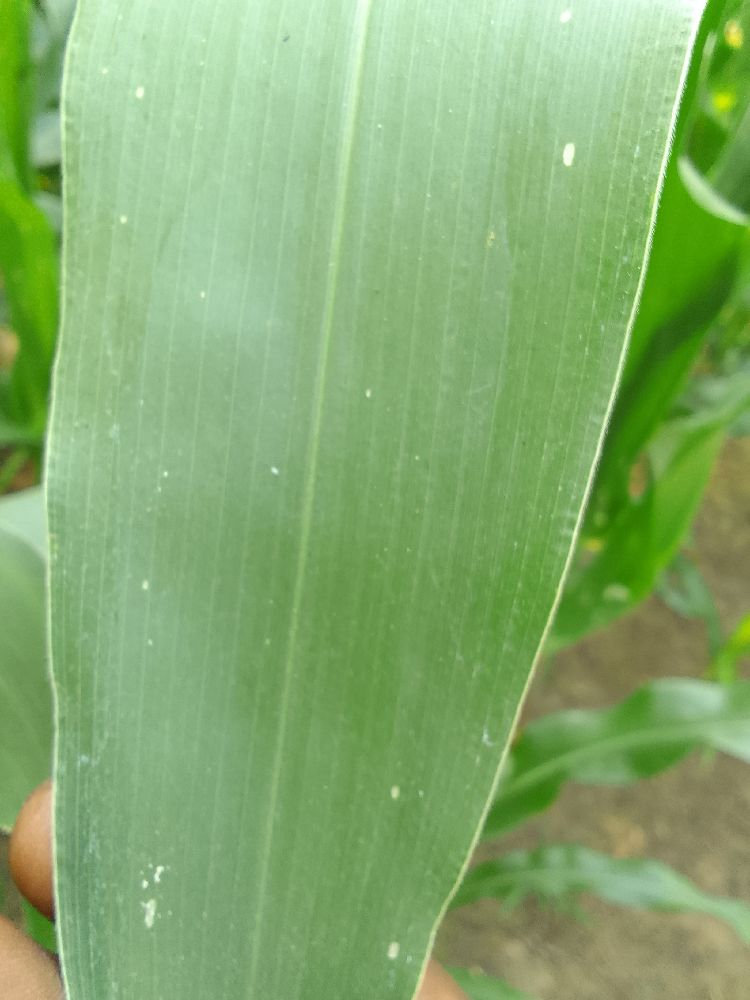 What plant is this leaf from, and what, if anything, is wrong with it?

maize, healthy
